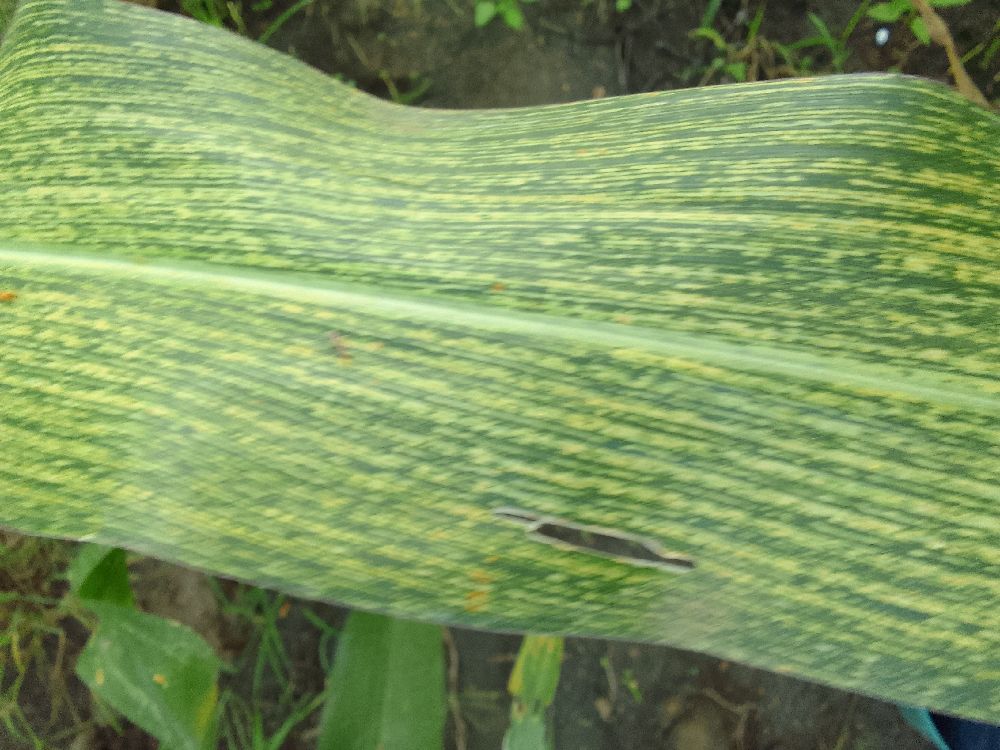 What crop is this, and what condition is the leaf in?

maize, maize streak virus
